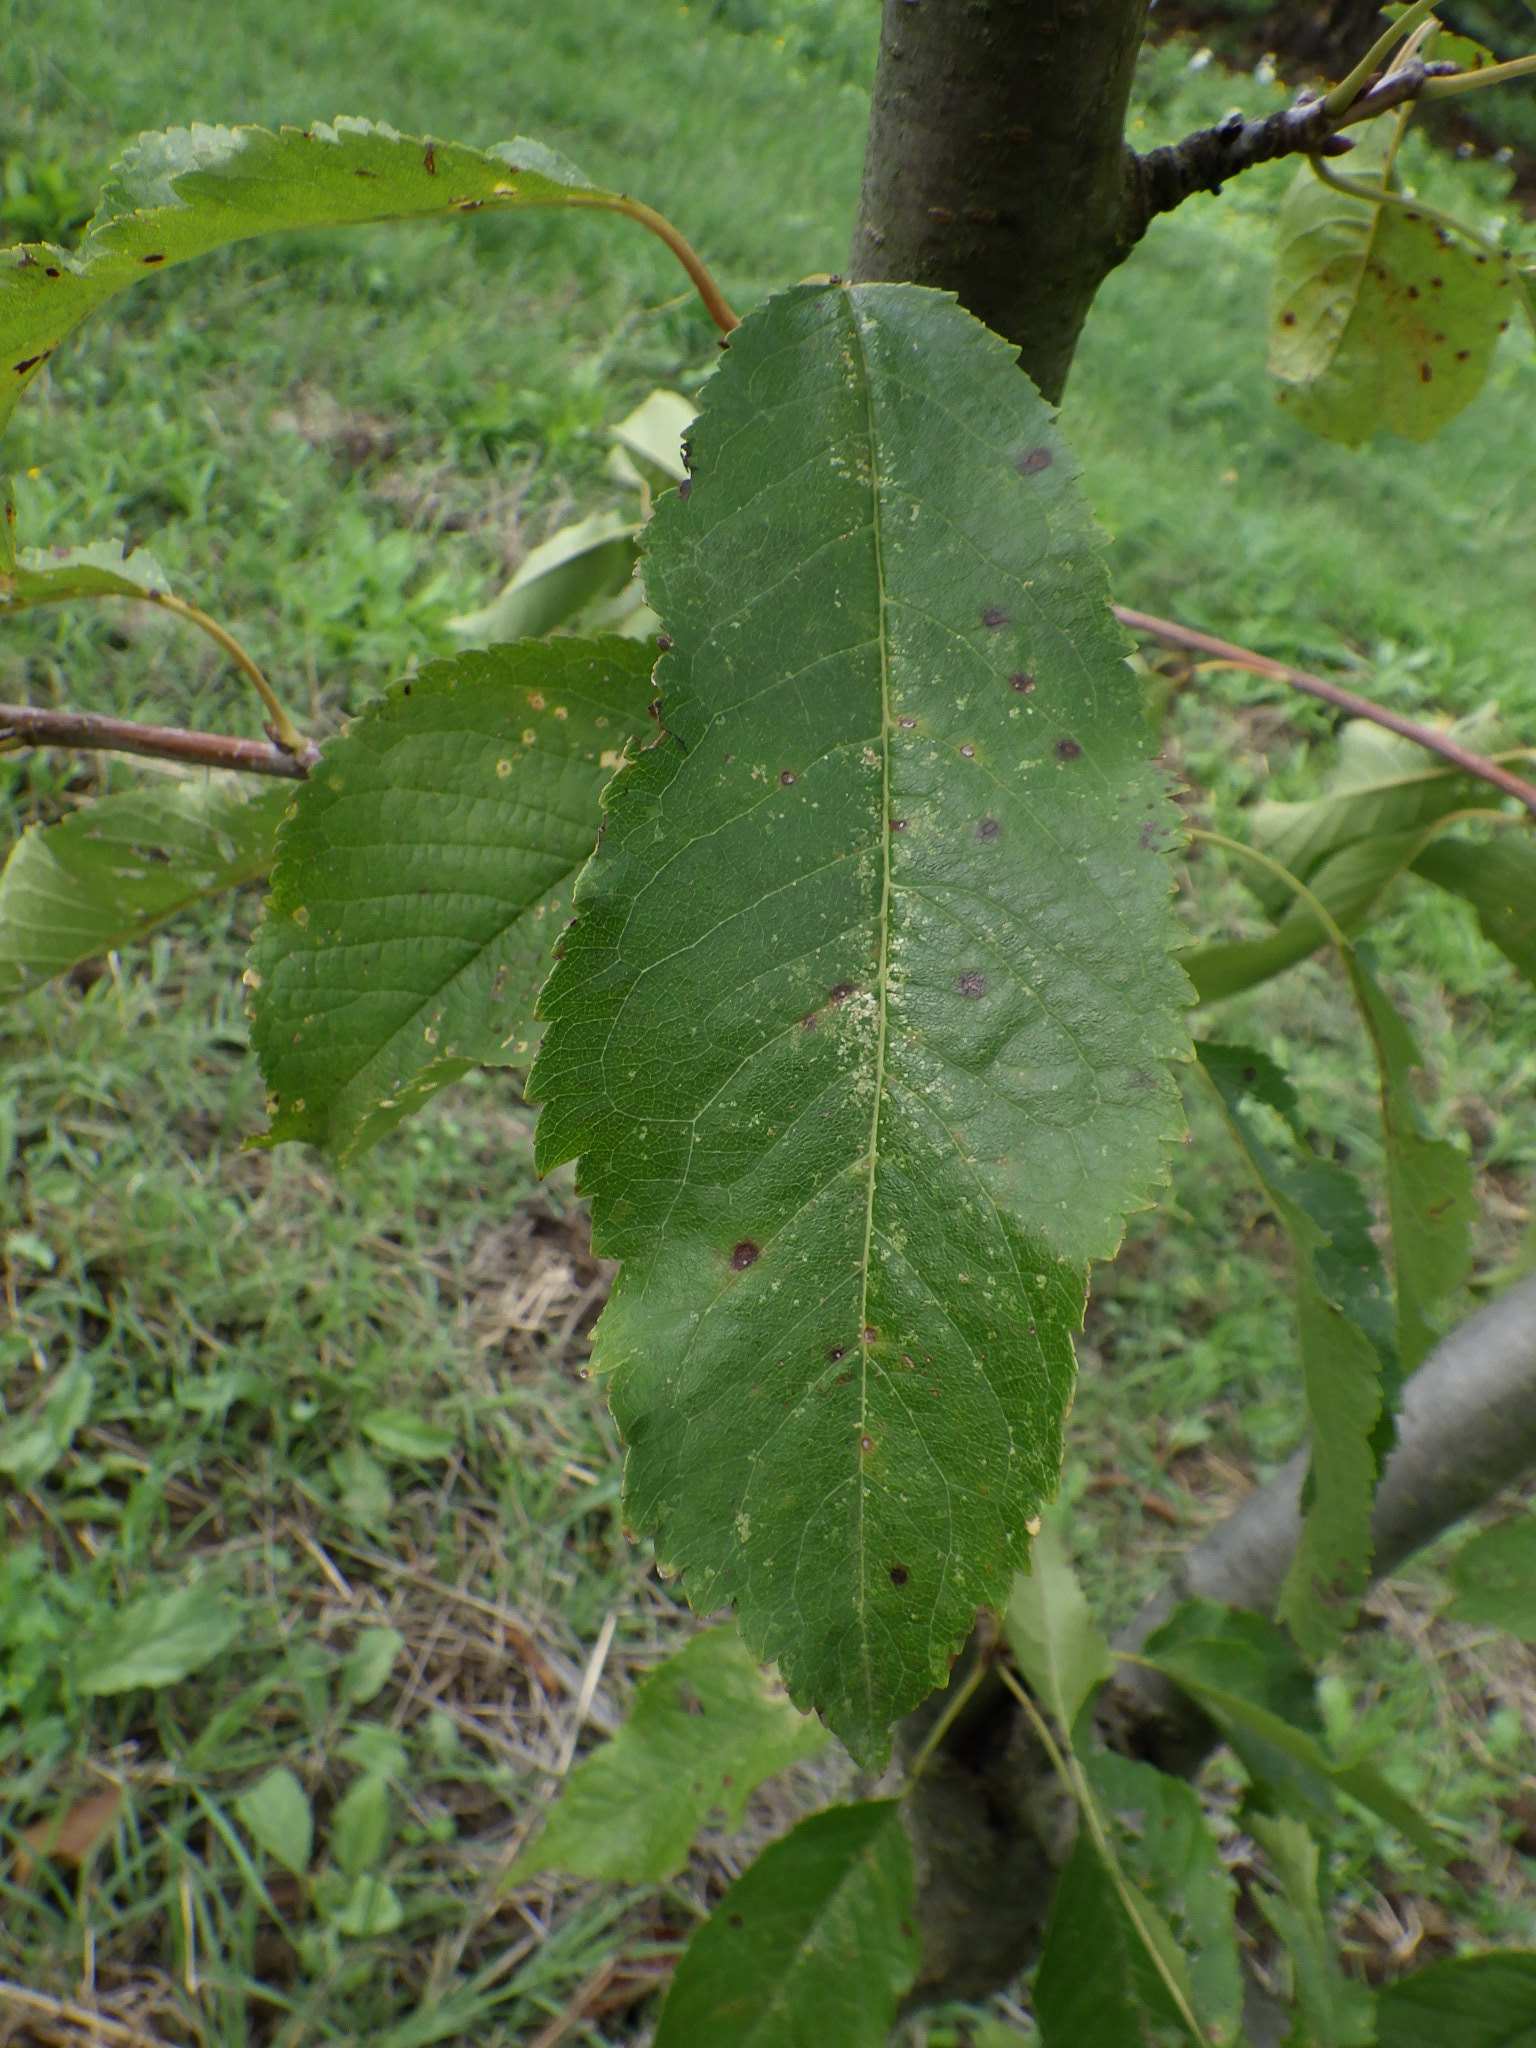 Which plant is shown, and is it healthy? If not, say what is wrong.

cherry, leaf spot, mites
